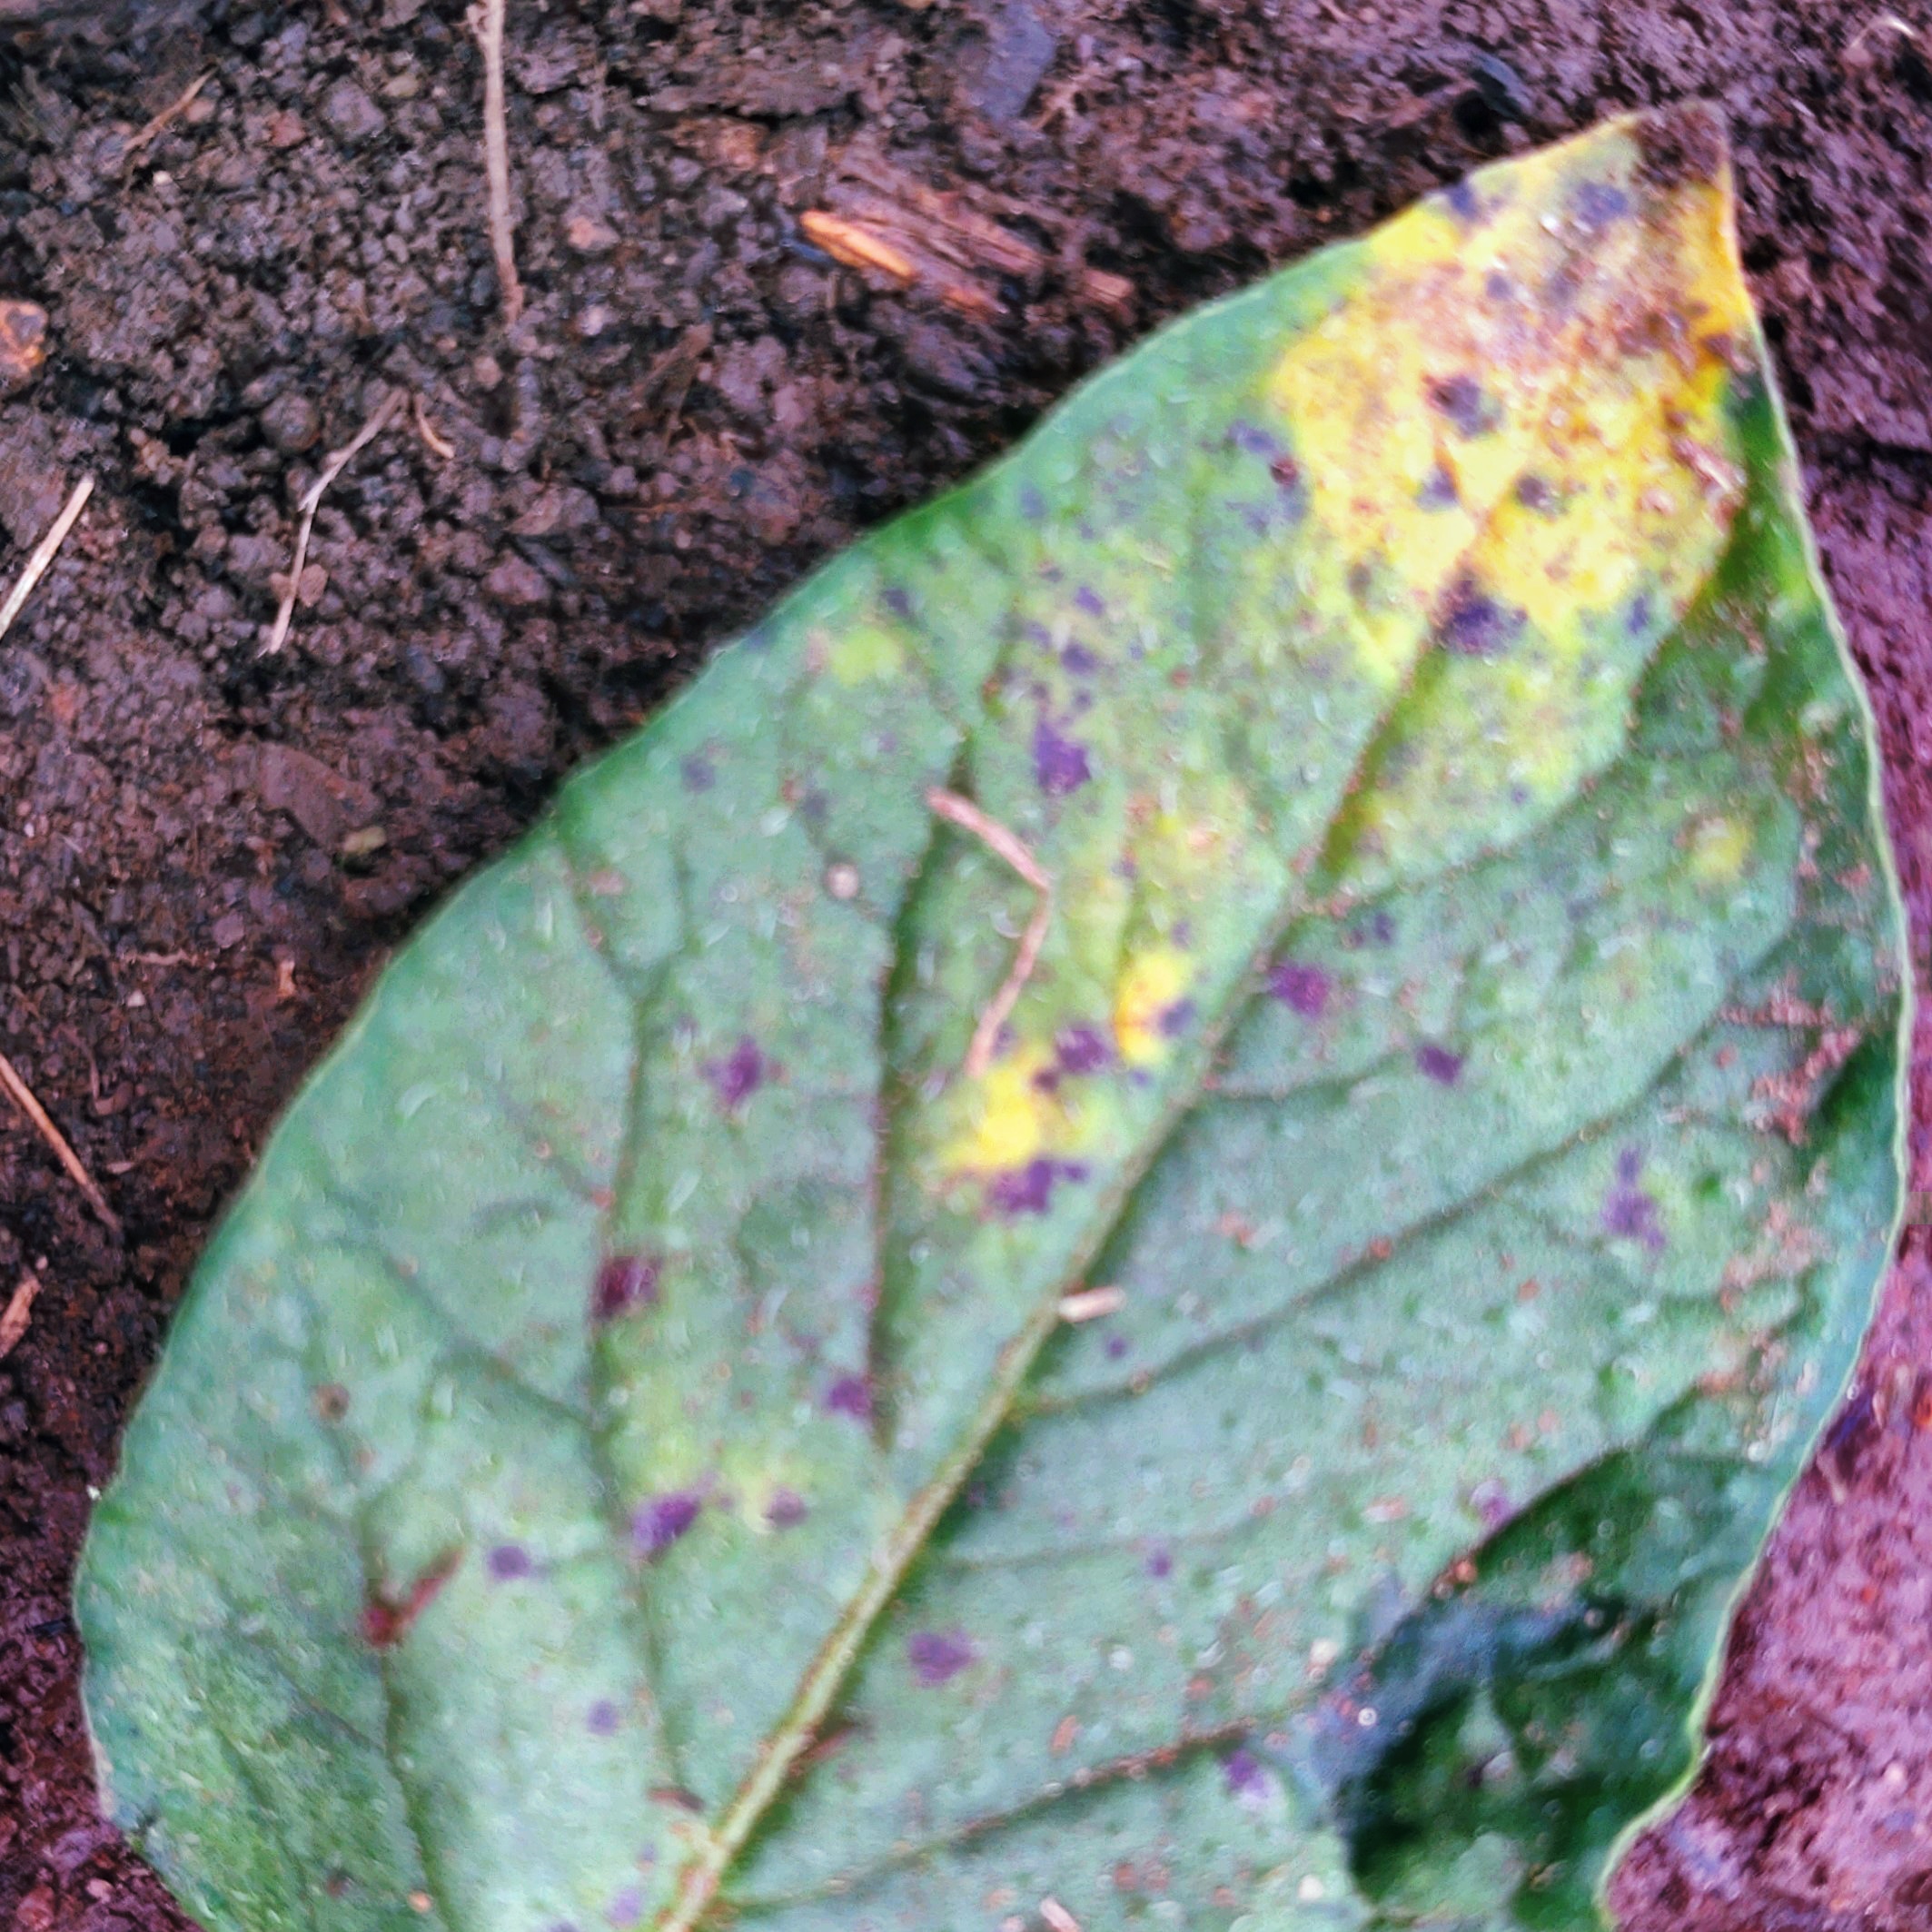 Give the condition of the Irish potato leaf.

late blight
